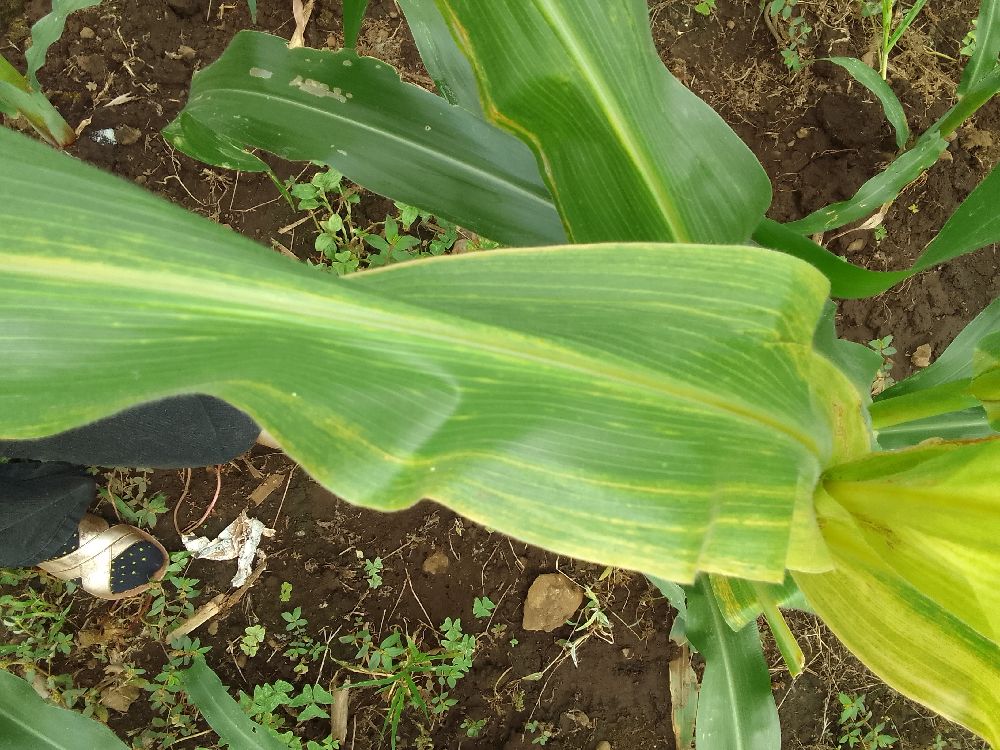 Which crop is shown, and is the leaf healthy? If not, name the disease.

maize, maize lethal necrosis
